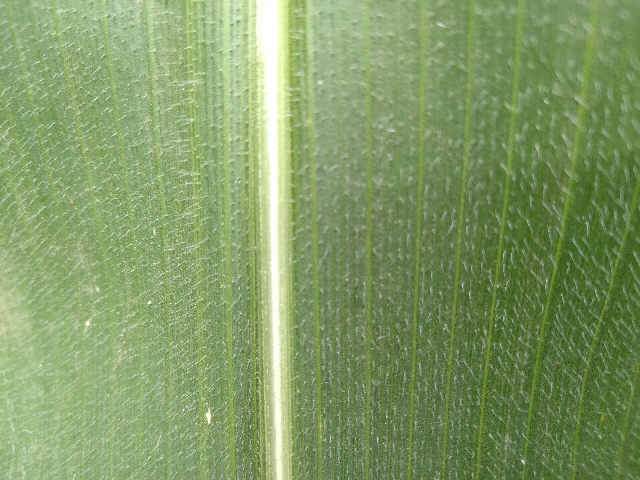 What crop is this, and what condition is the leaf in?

maize, healthy
